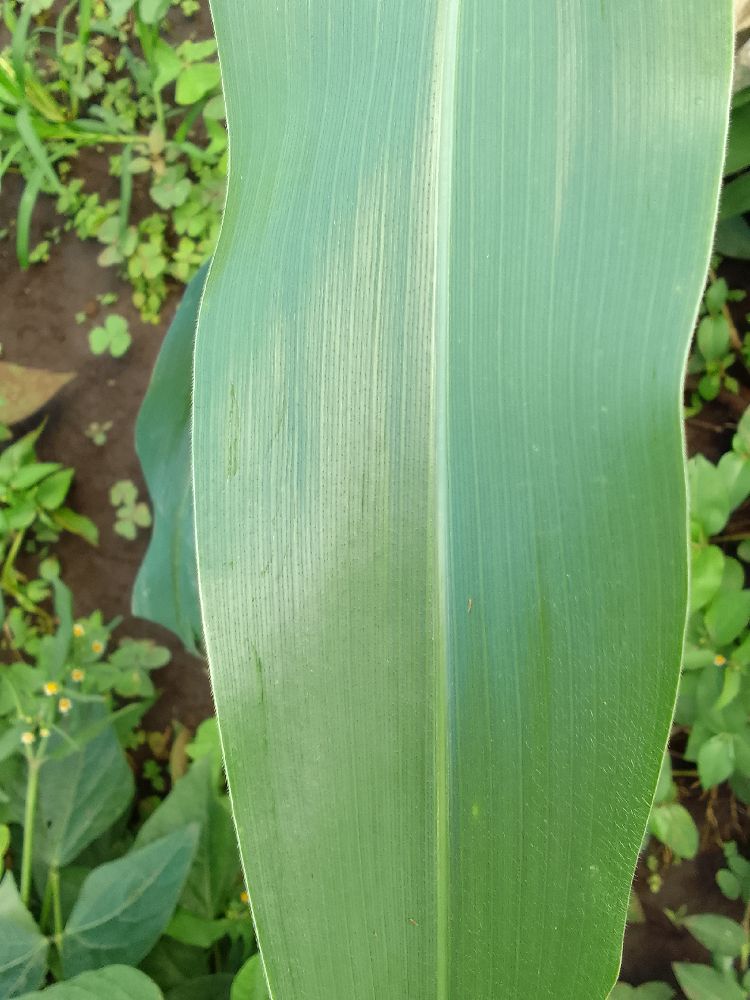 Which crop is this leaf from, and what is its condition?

maize, healthy
